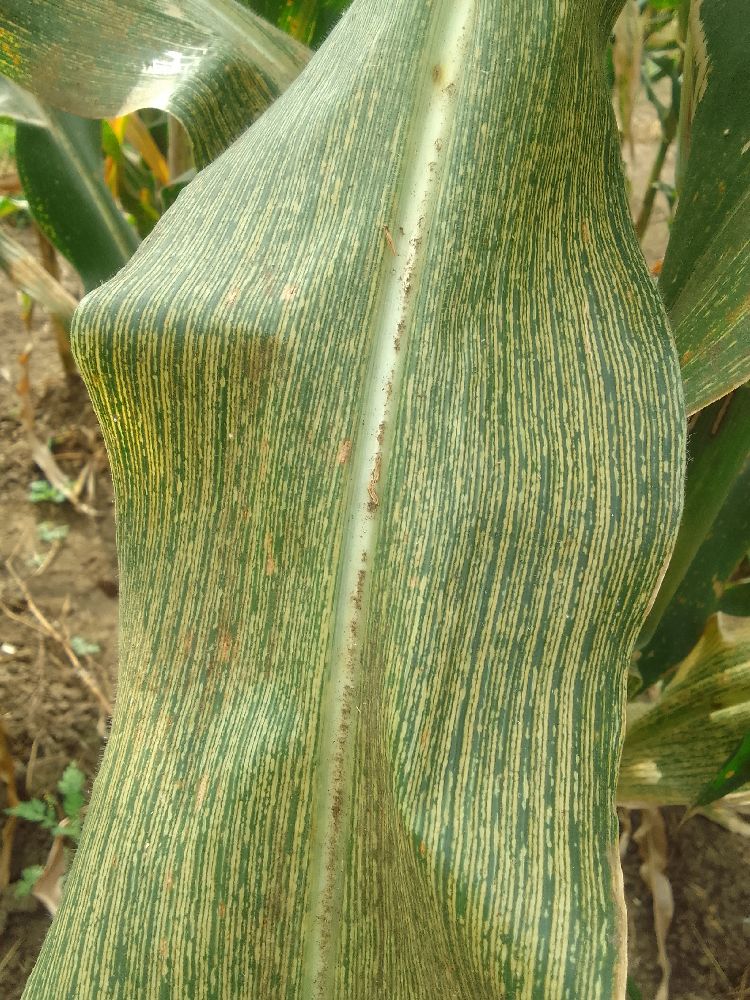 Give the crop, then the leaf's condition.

maize, maize streak virus
